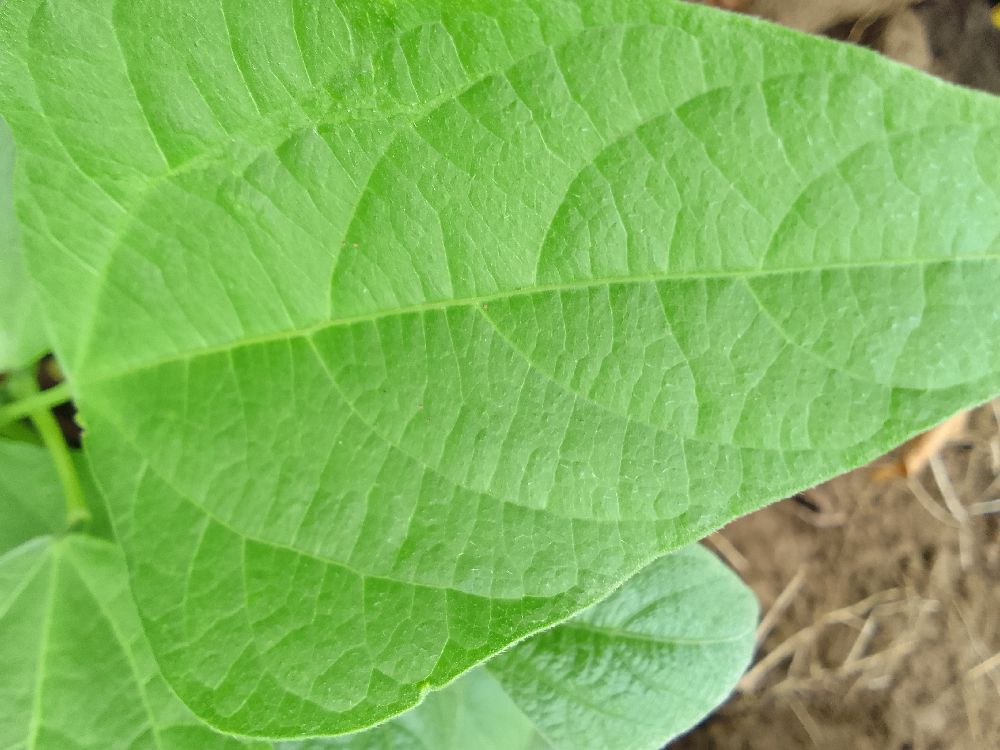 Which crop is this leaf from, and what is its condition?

common bean, healthy
